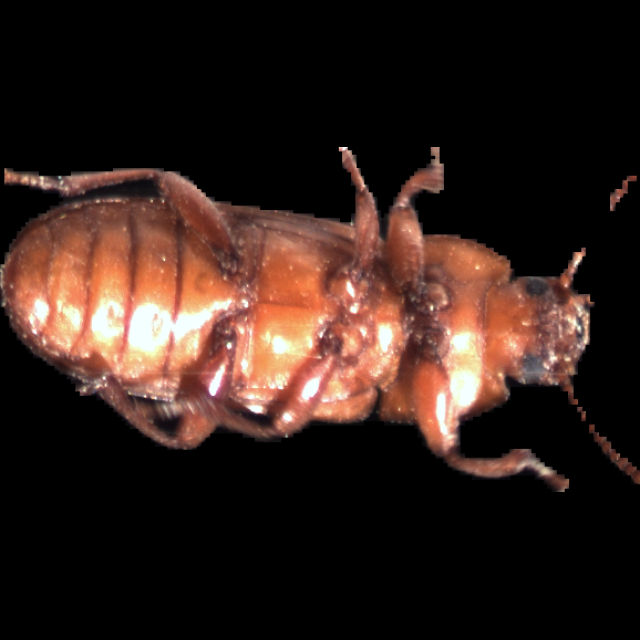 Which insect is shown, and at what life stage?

mealworm beetle
